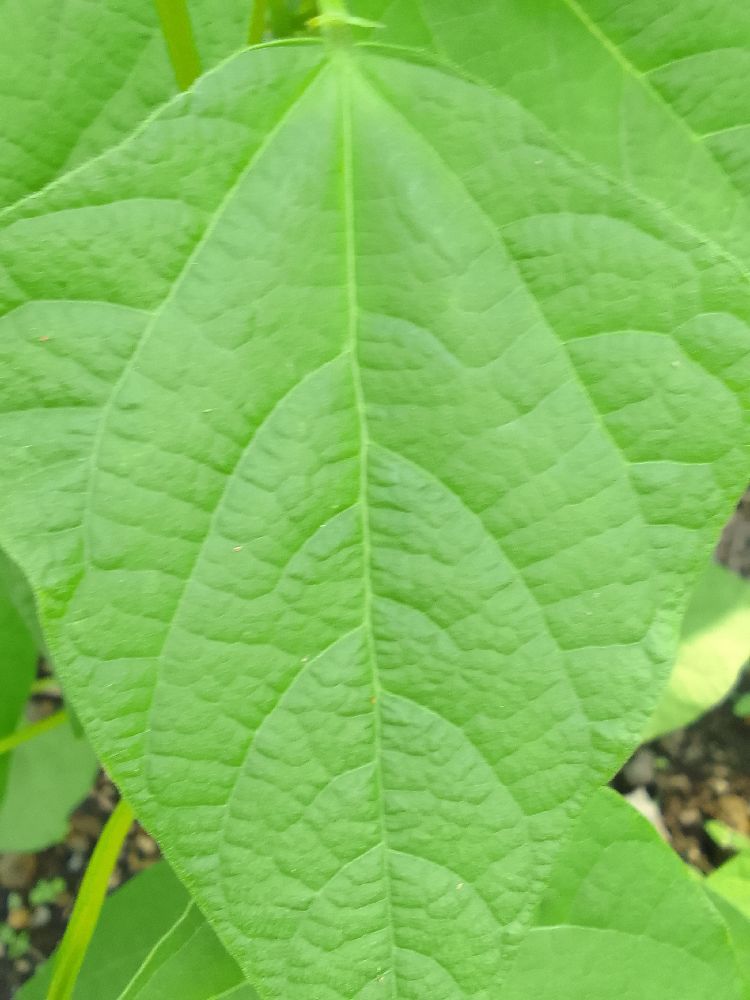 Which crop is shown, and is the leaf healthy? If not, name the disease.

common bean, healthy
